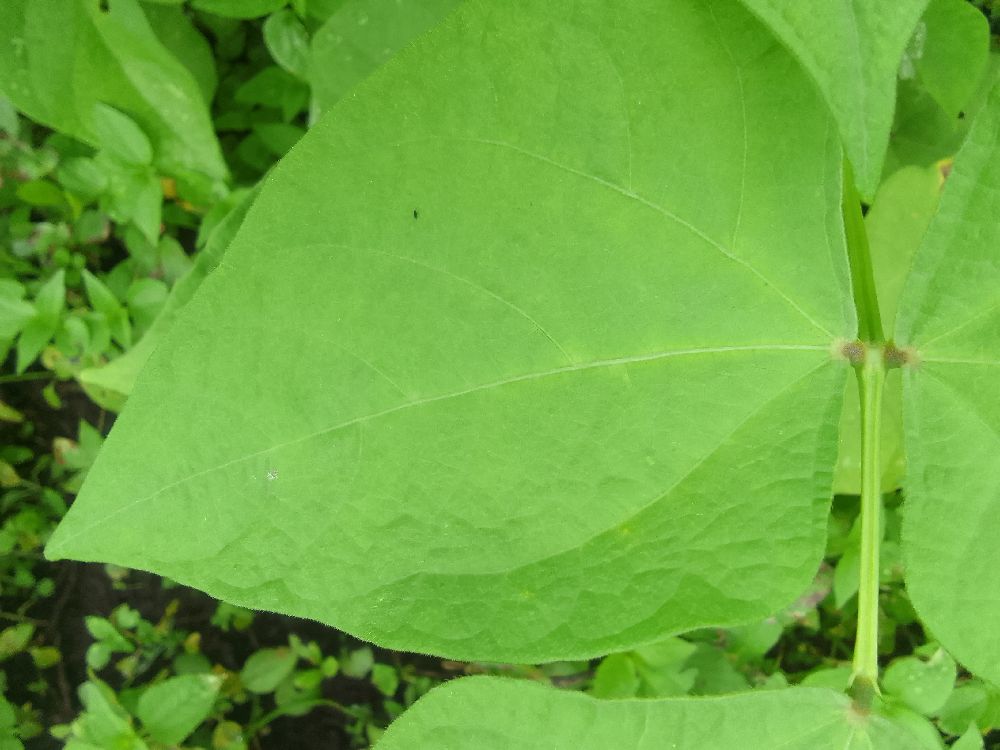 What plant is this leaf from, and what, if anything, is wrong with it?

common bean, healthy
